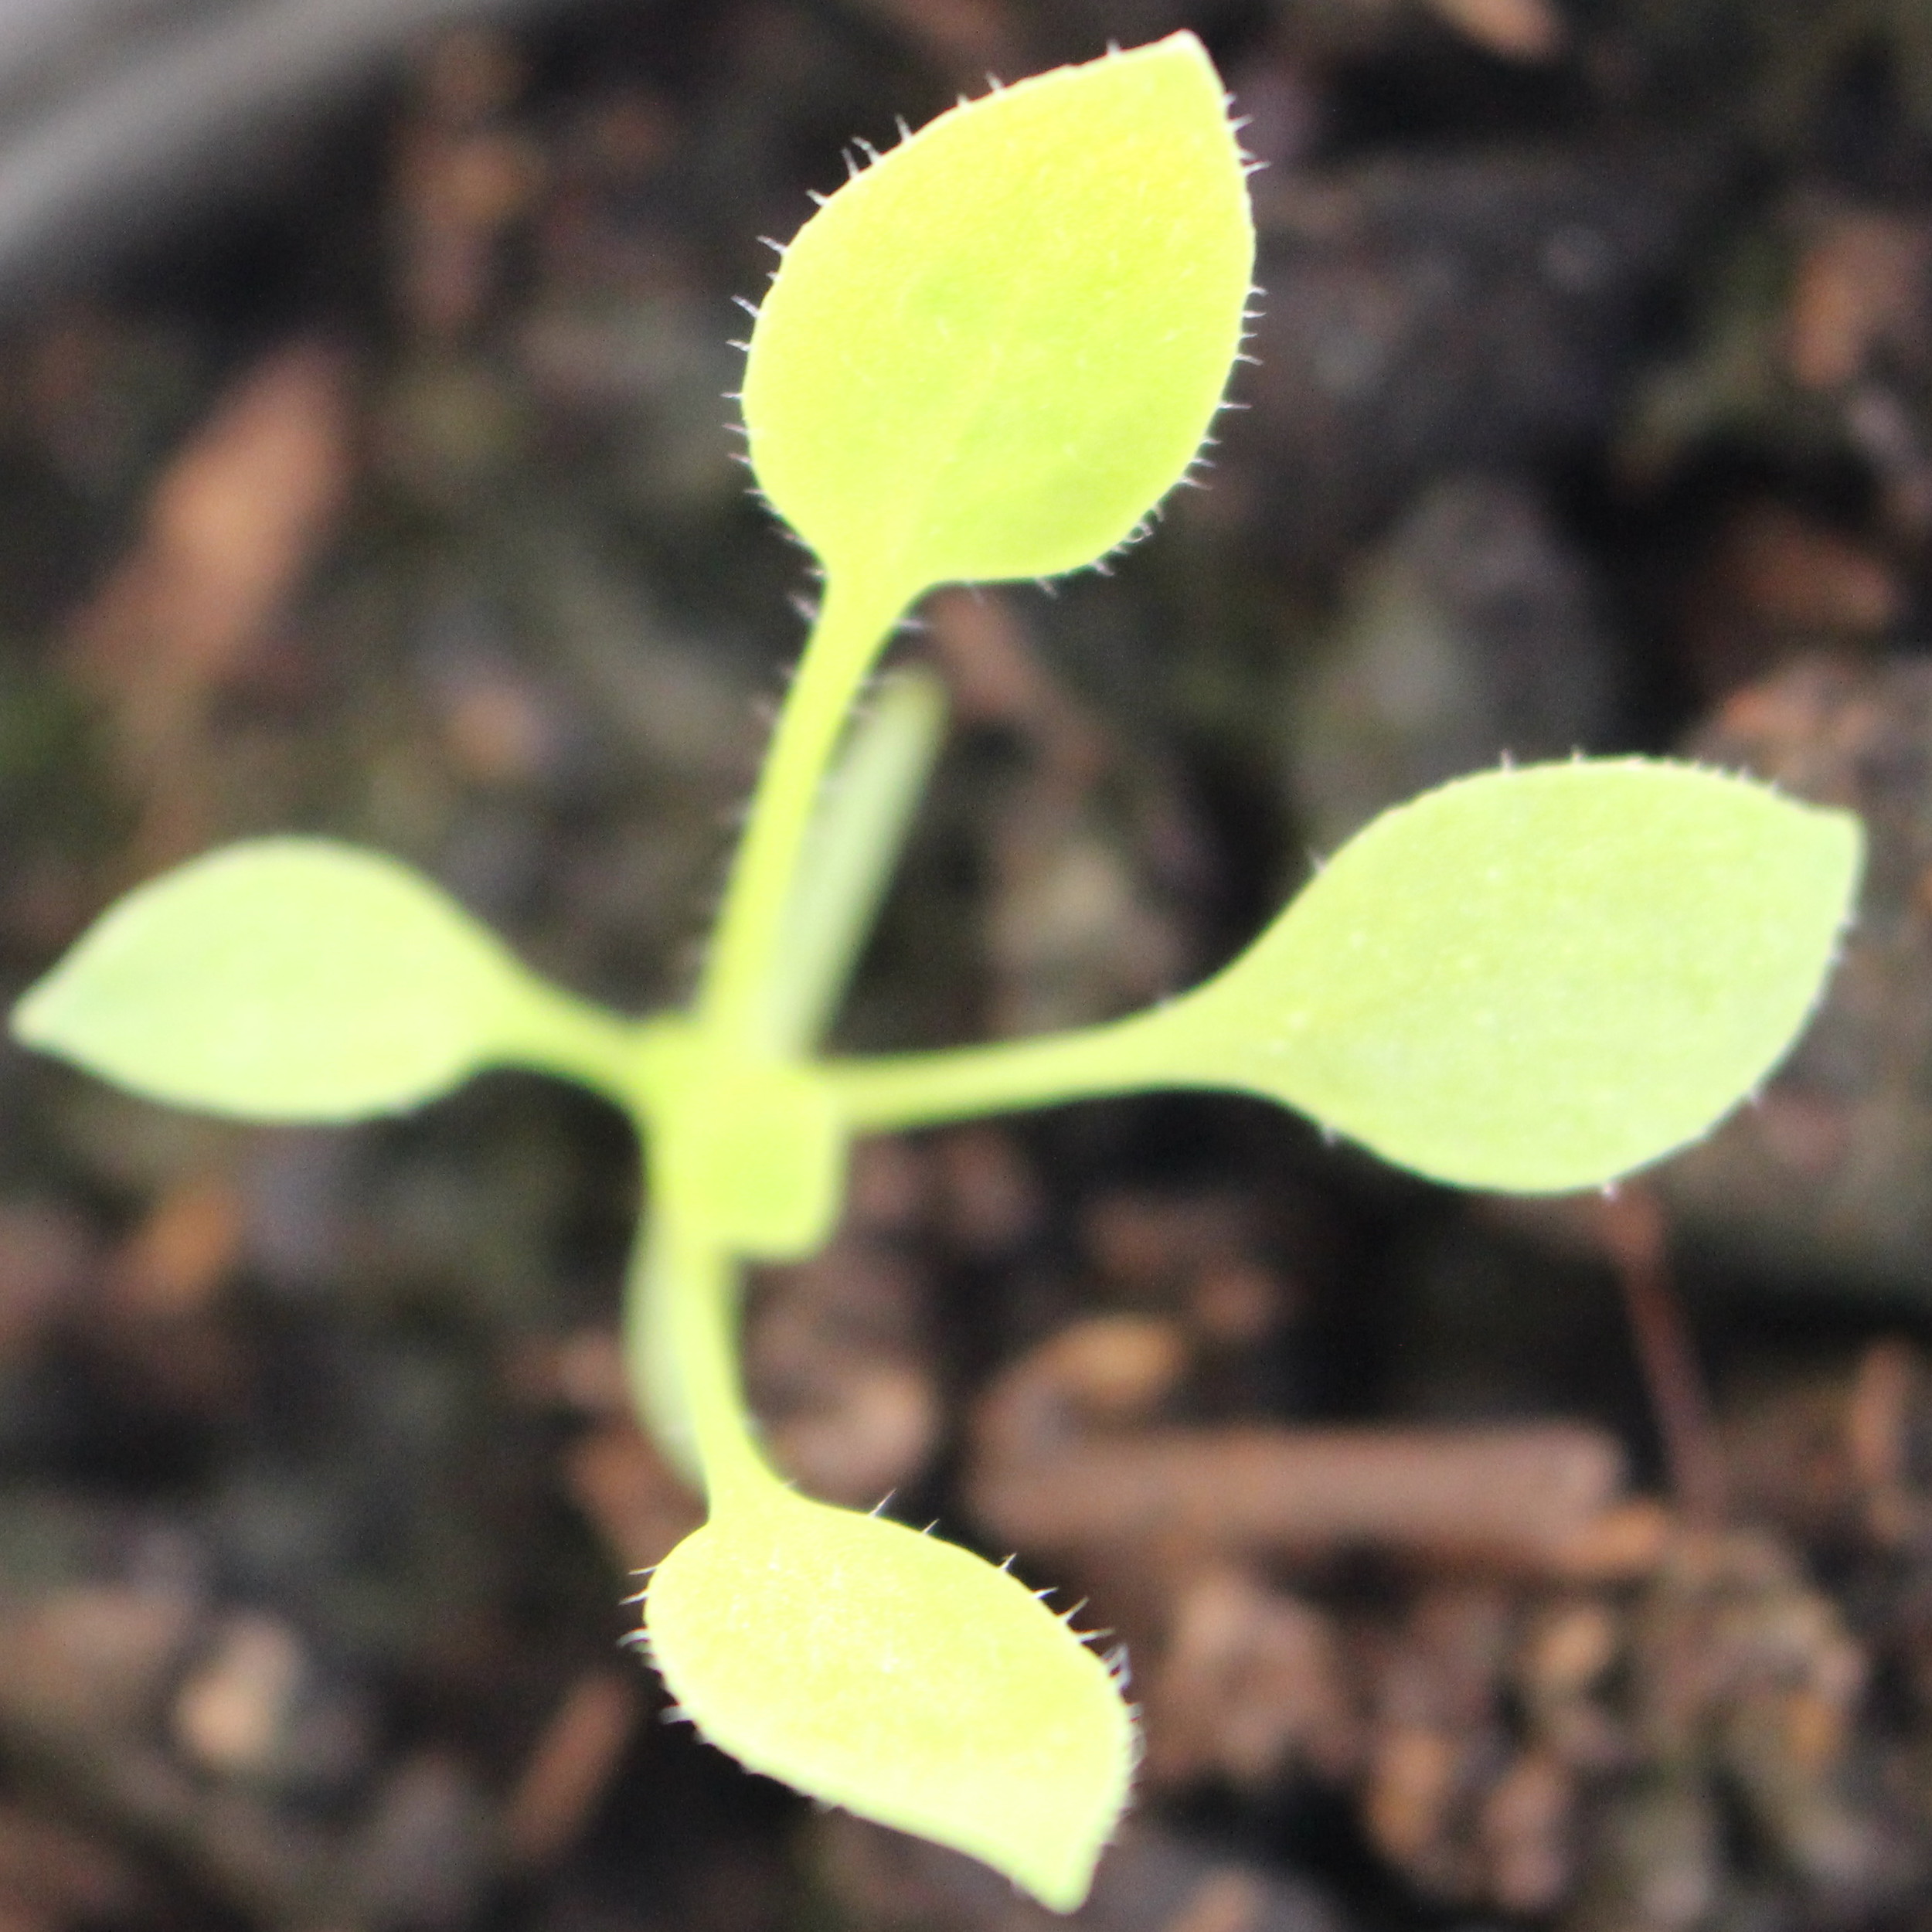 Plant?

Papaver rhoeas
